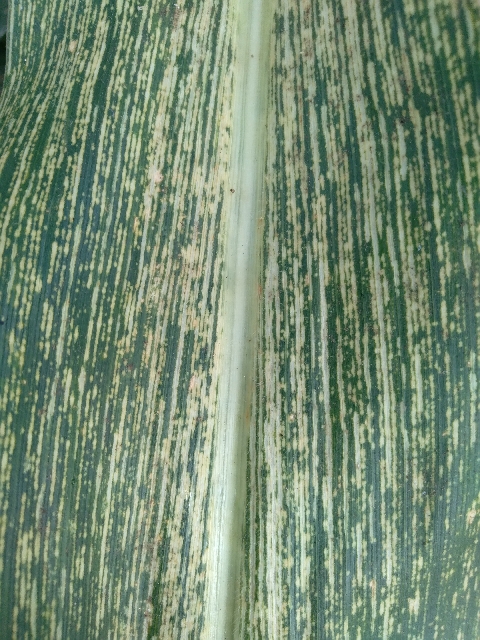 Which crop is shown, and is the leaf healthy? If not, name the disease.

maize, maize streak virus
